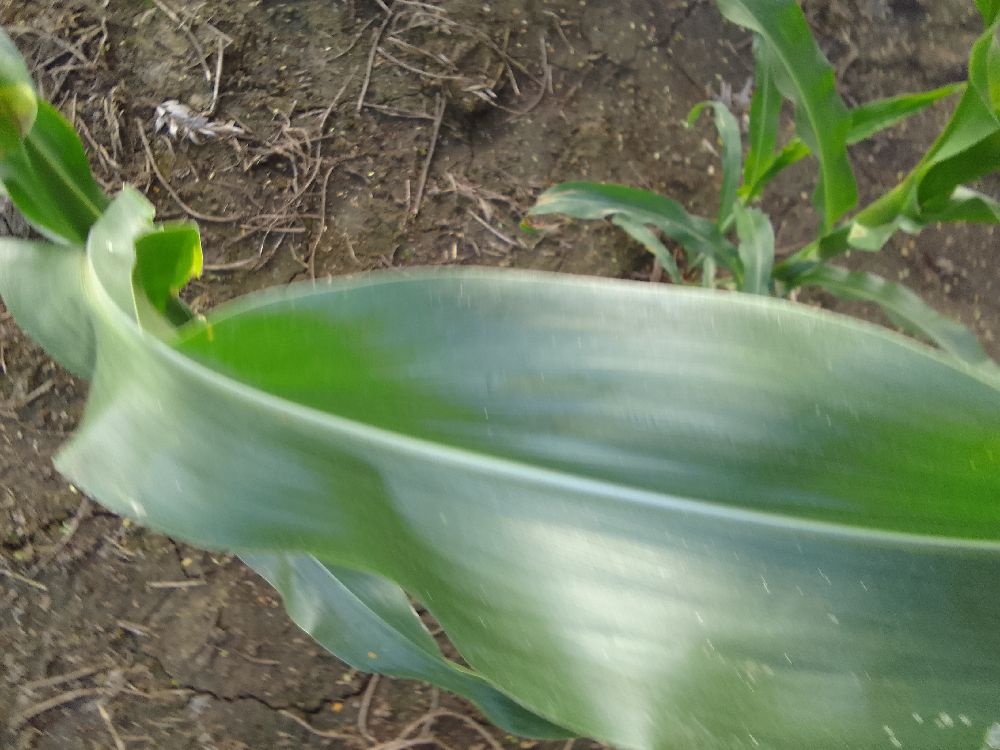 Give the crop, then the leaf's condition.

maize, healthy
